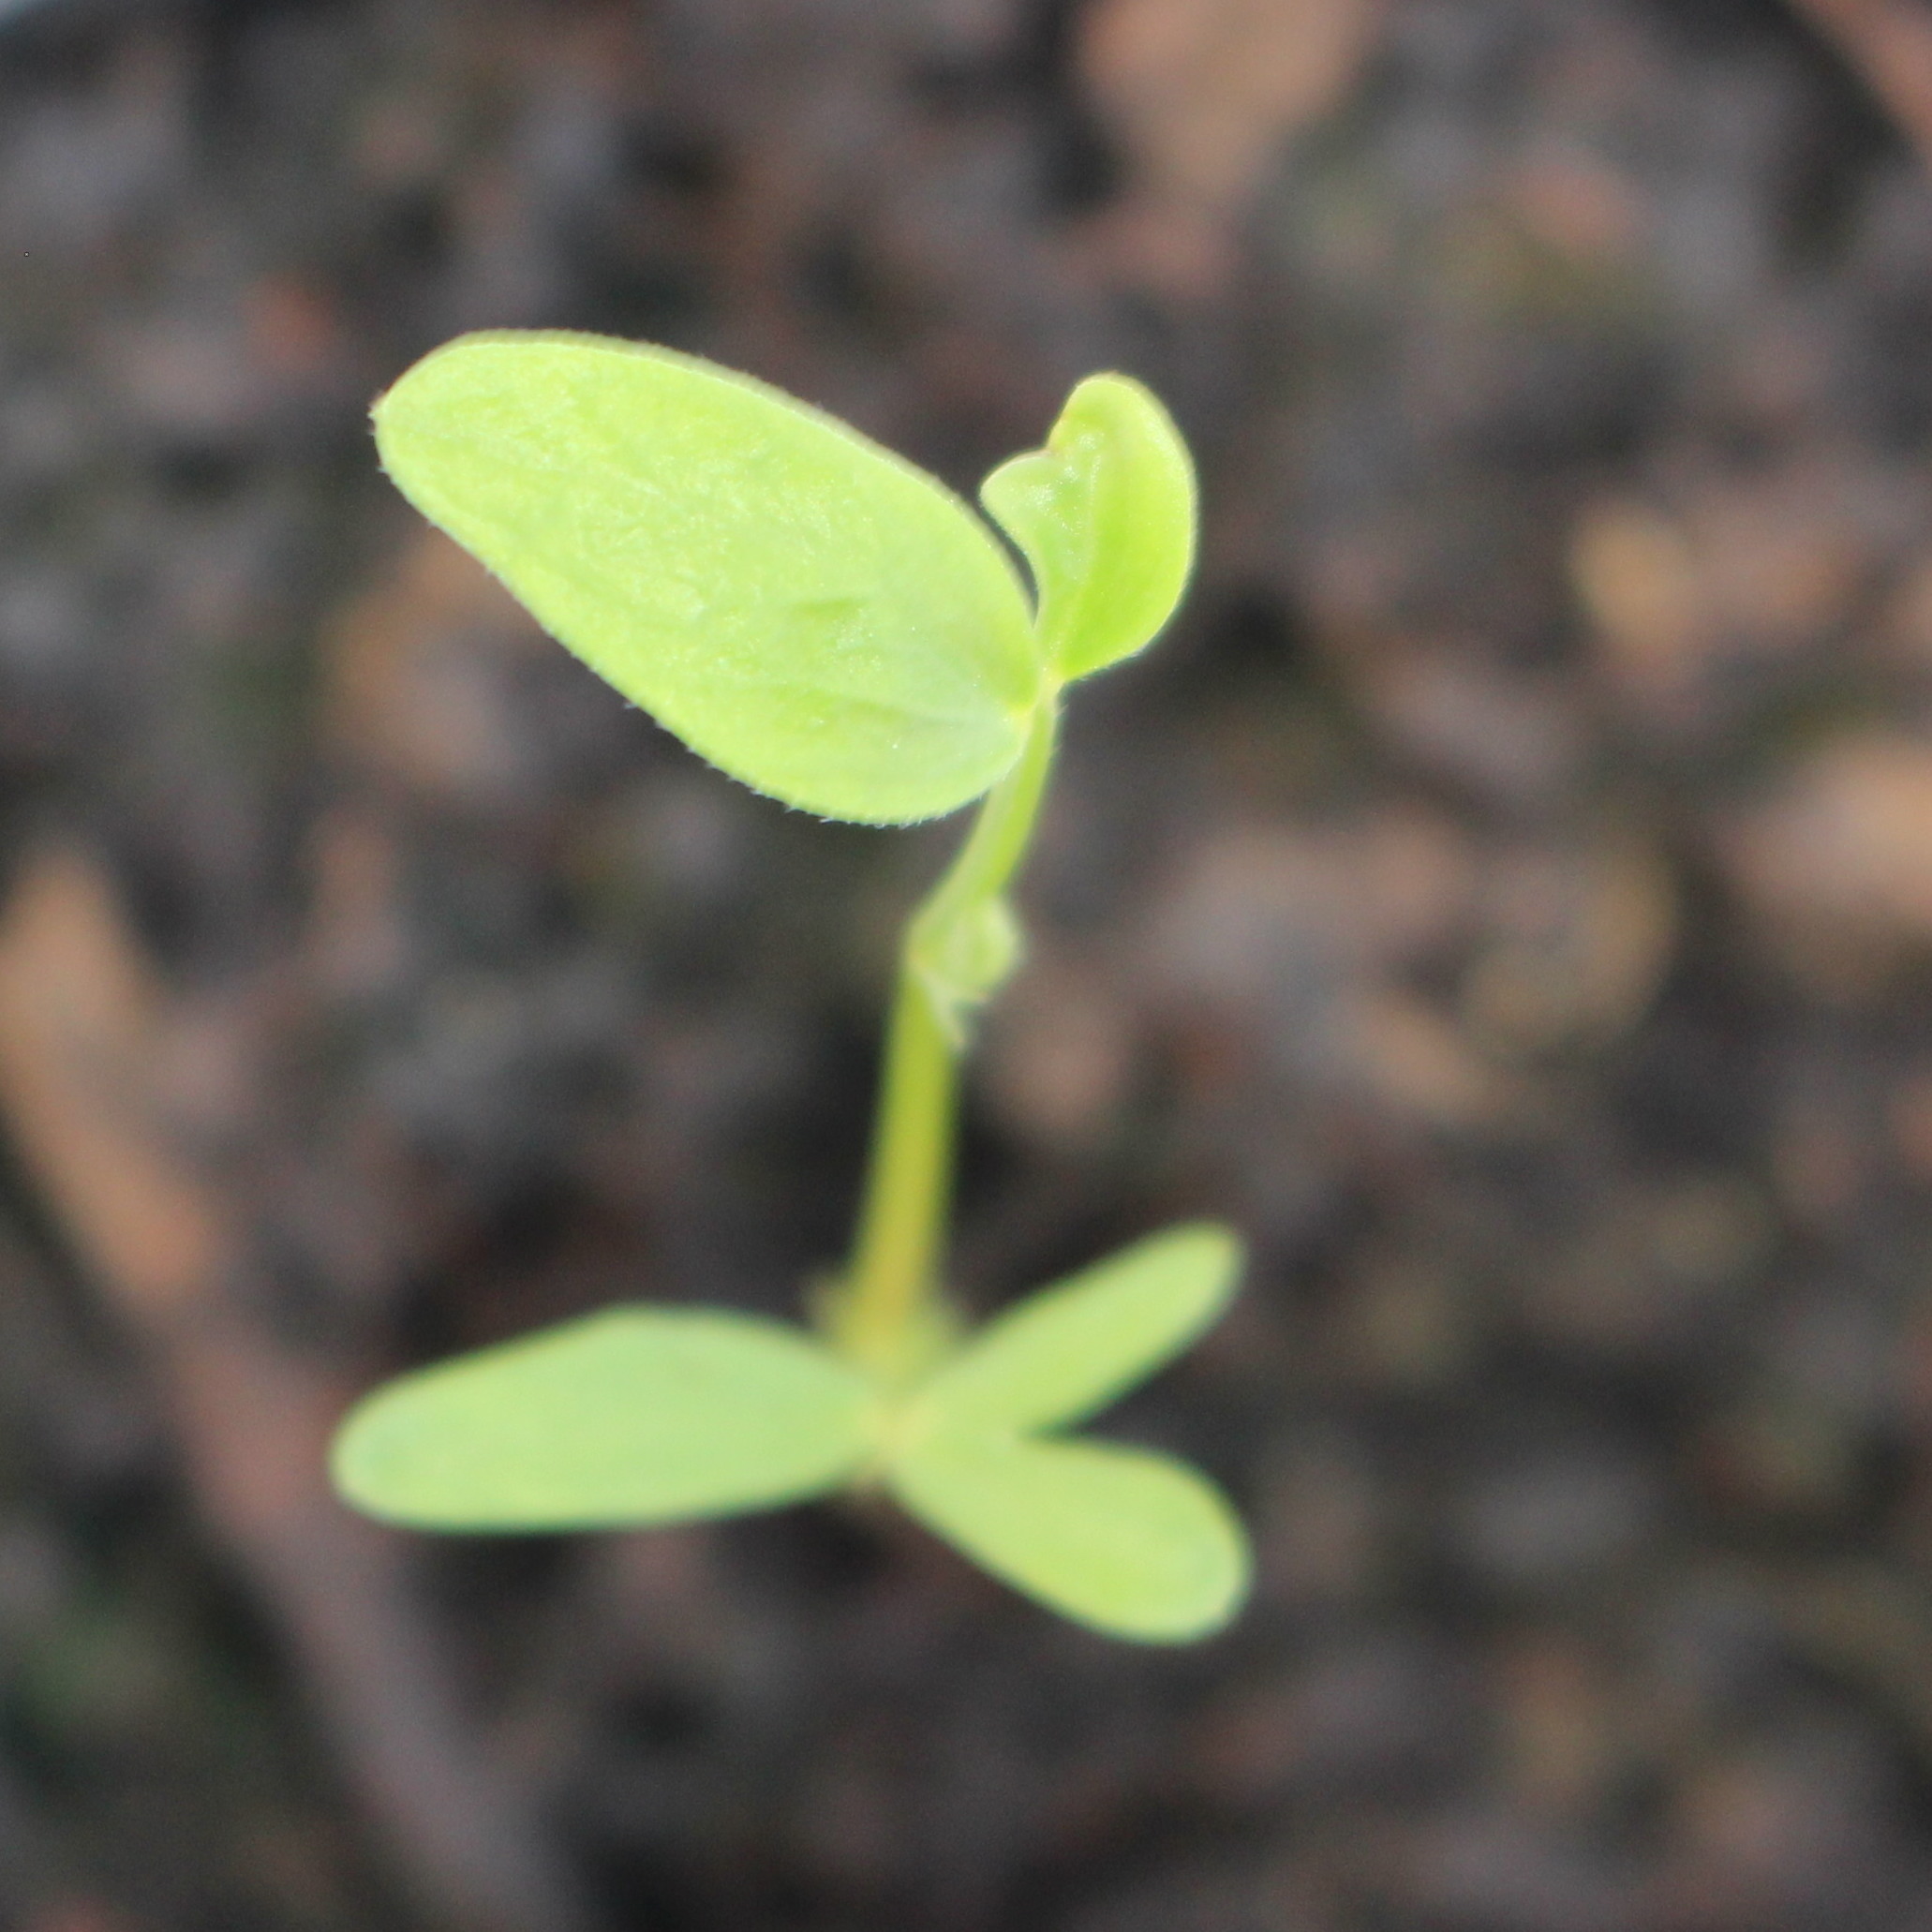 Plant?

Vicia sativa
